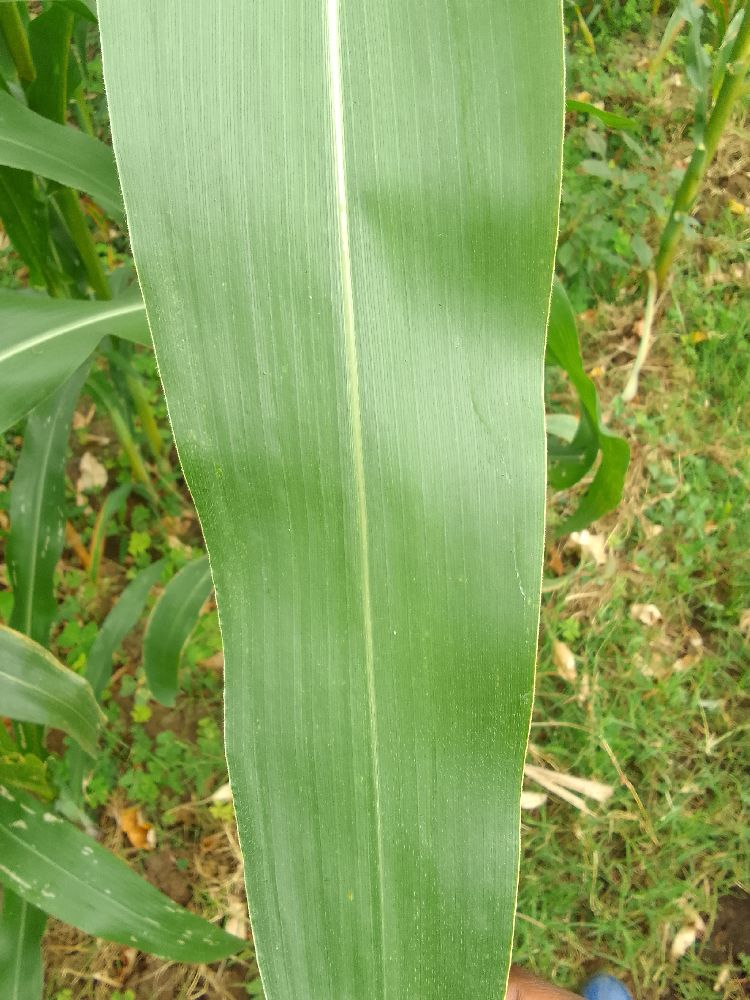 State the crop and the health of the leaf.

maize, healthy
